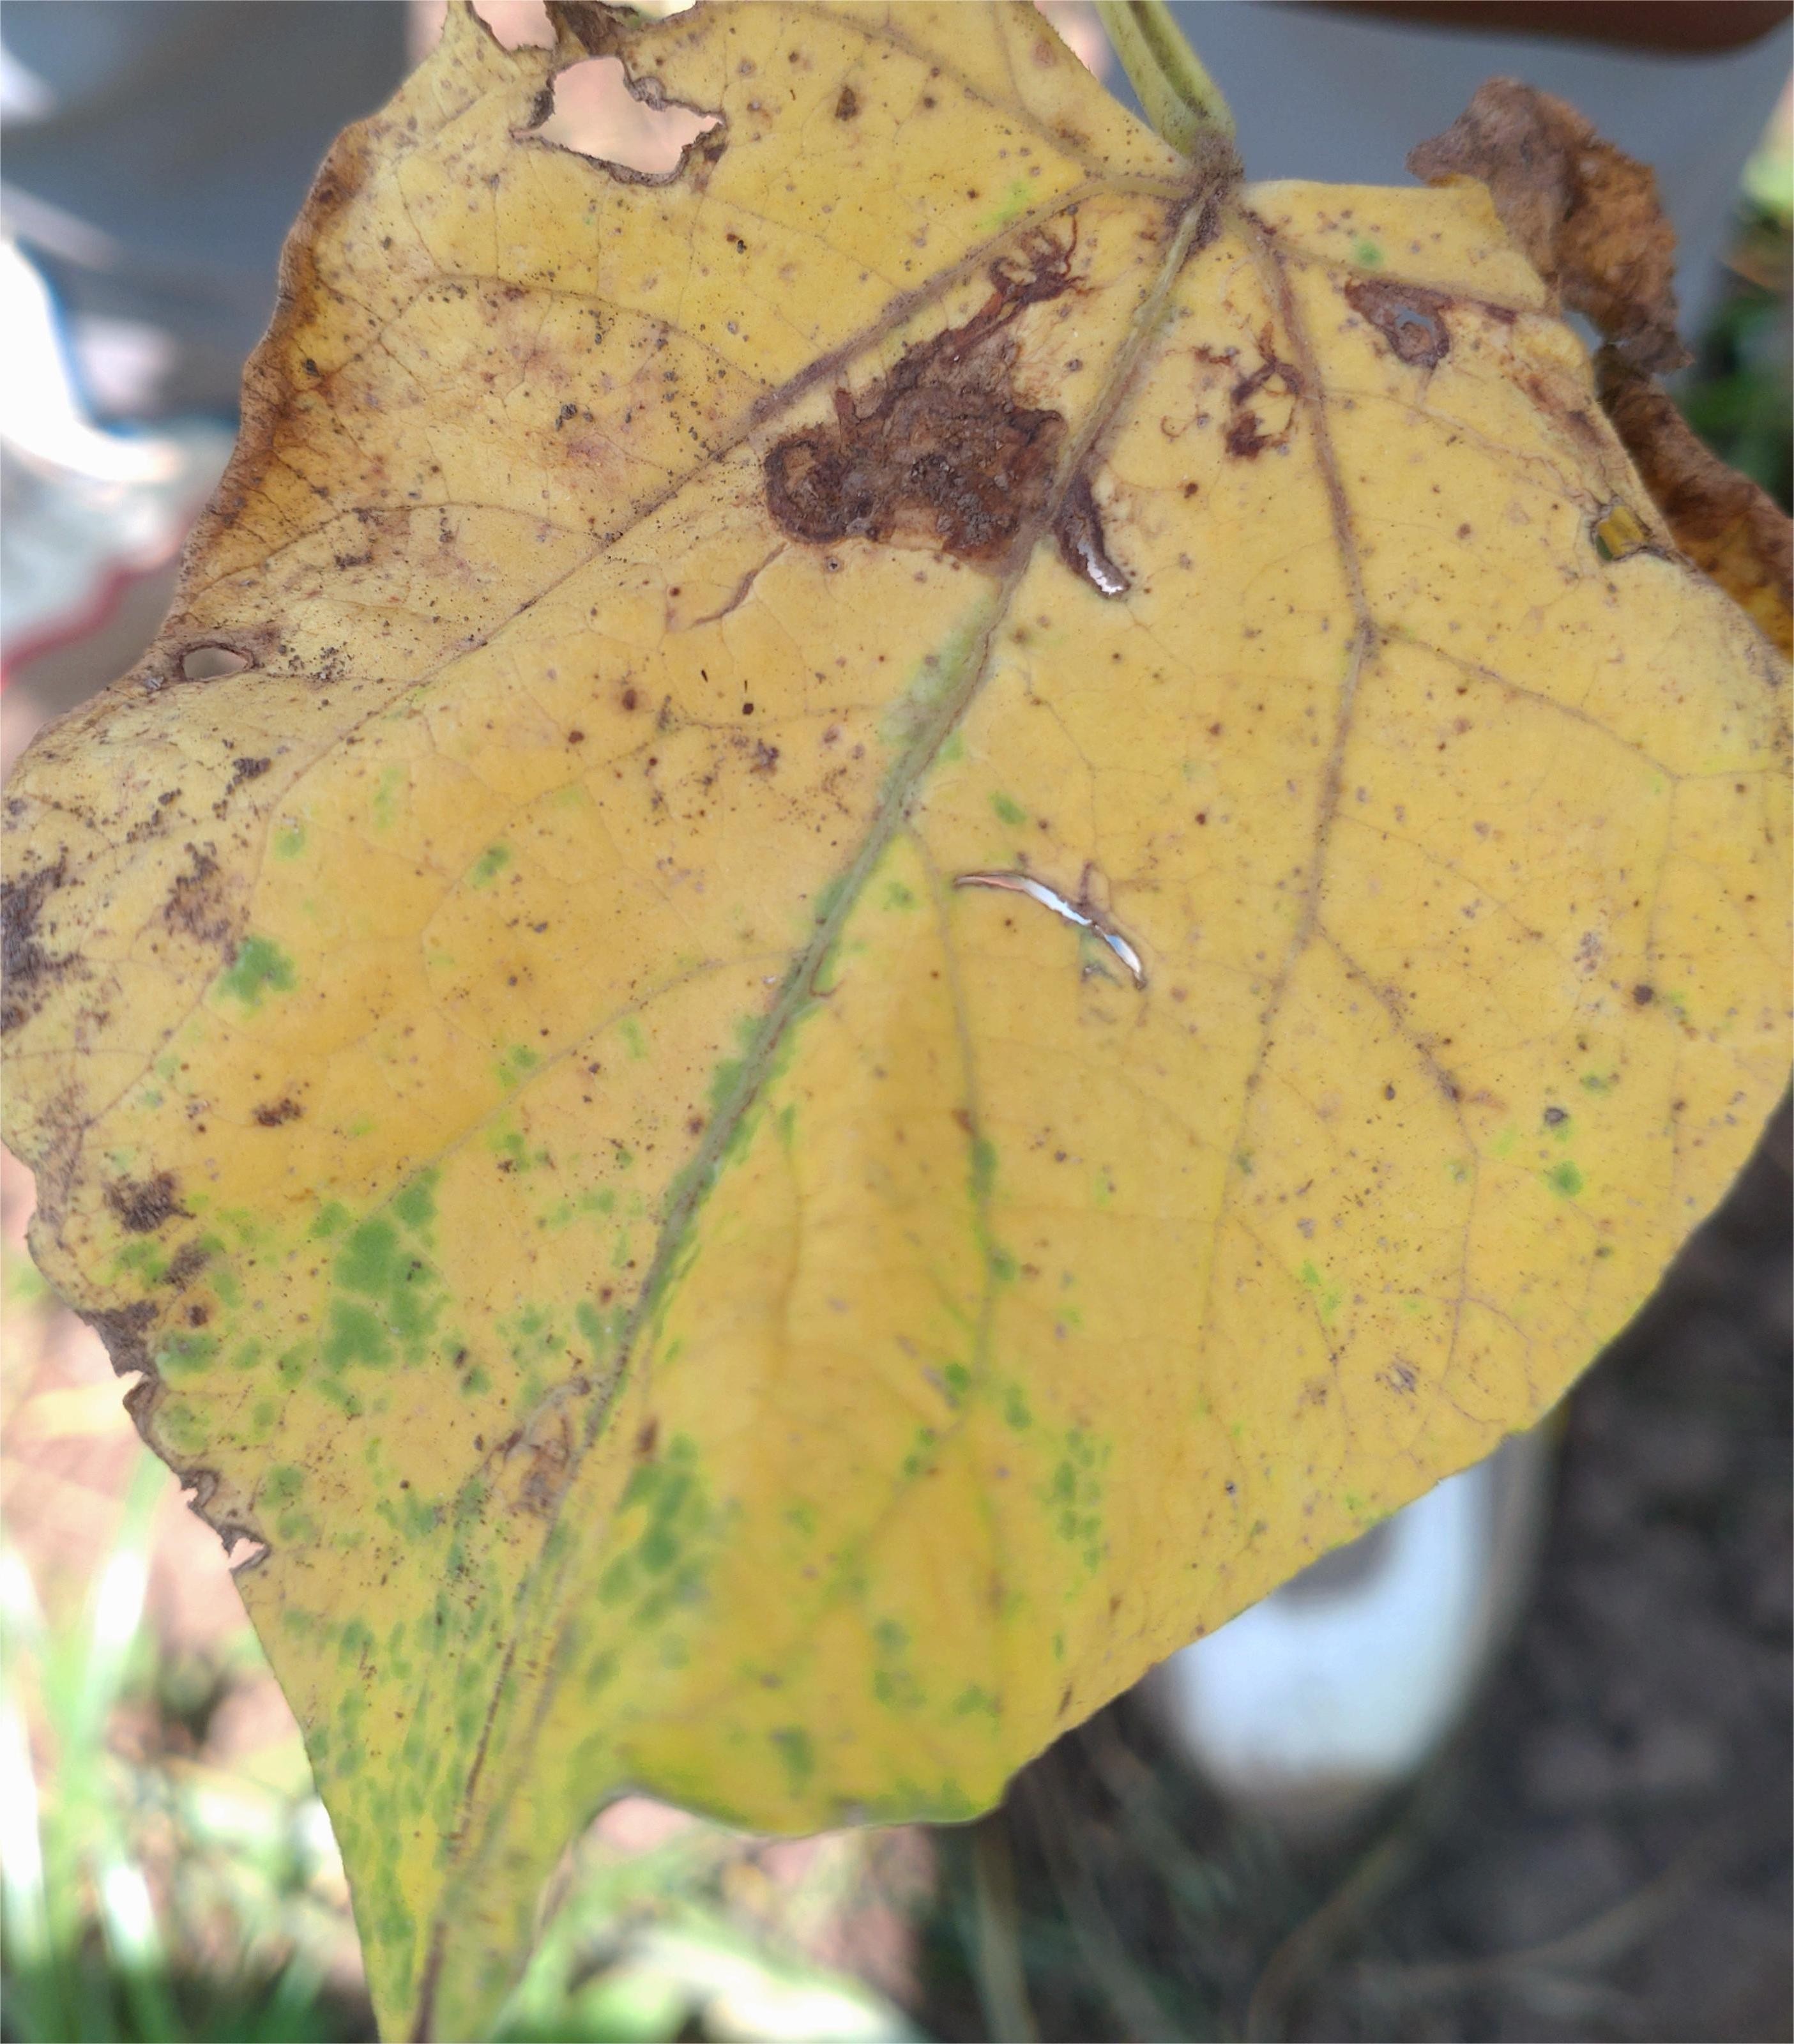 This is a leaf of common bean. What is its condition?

anthracnose
